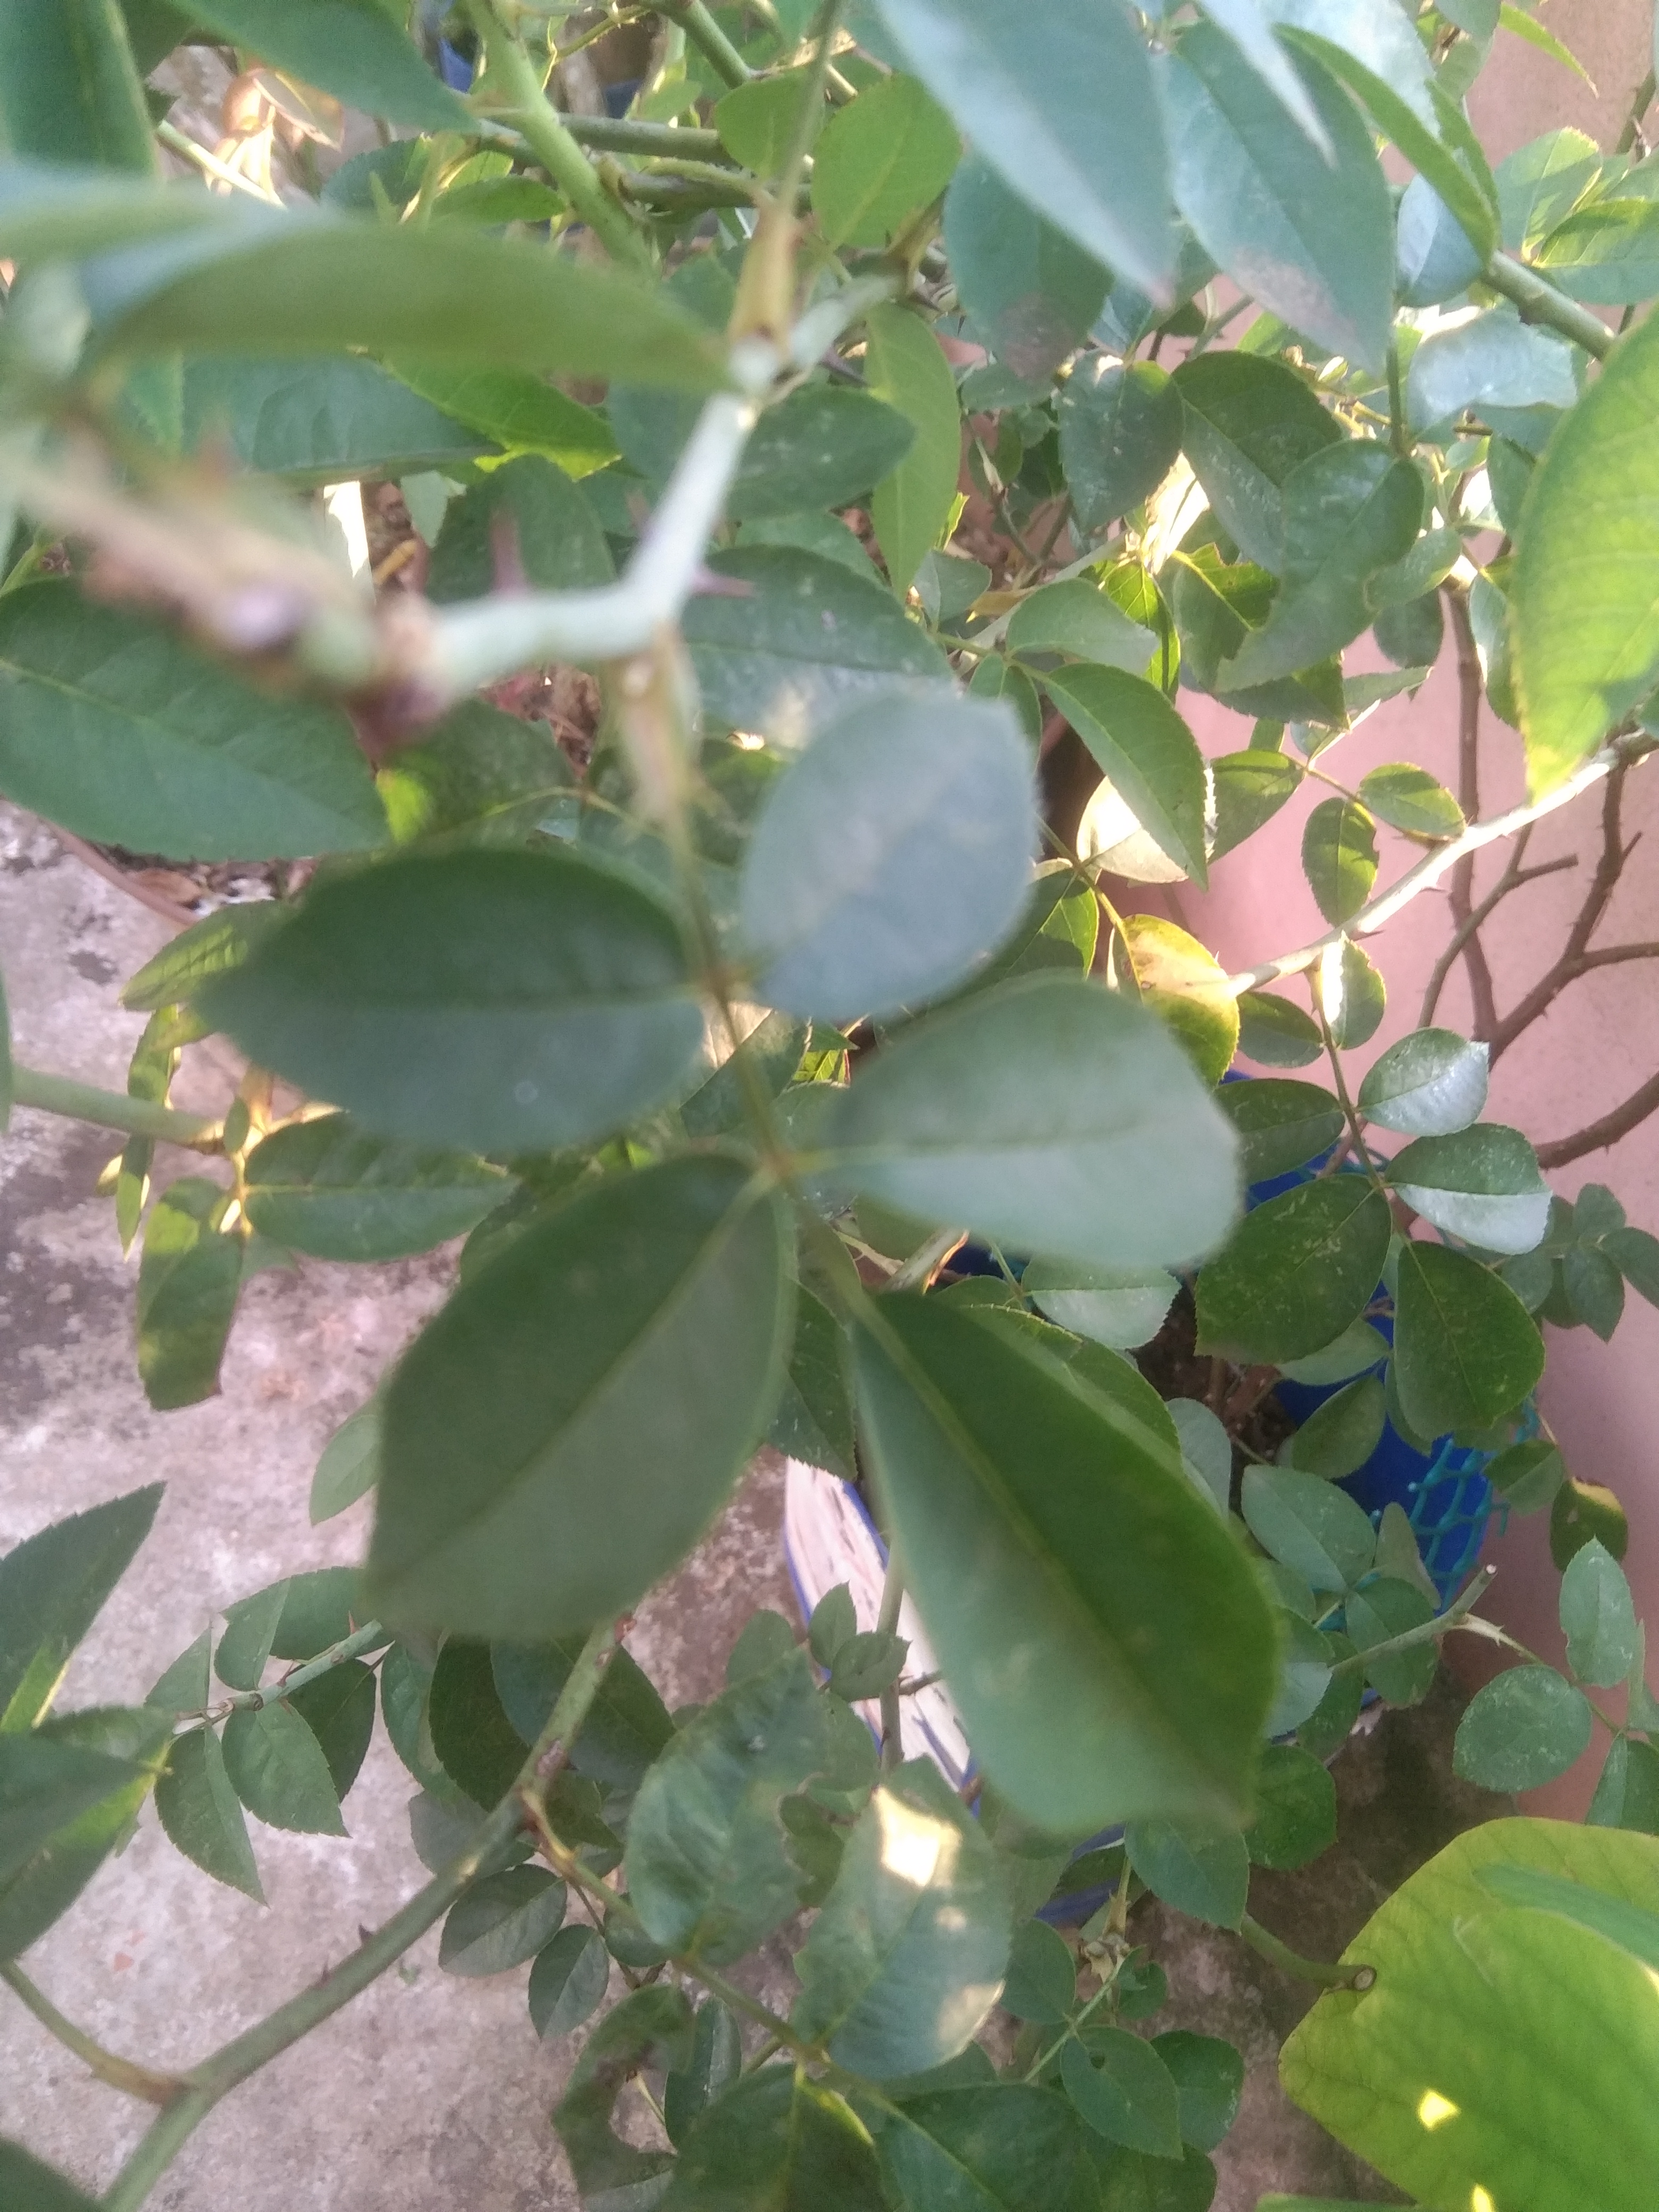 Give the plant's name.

rose
